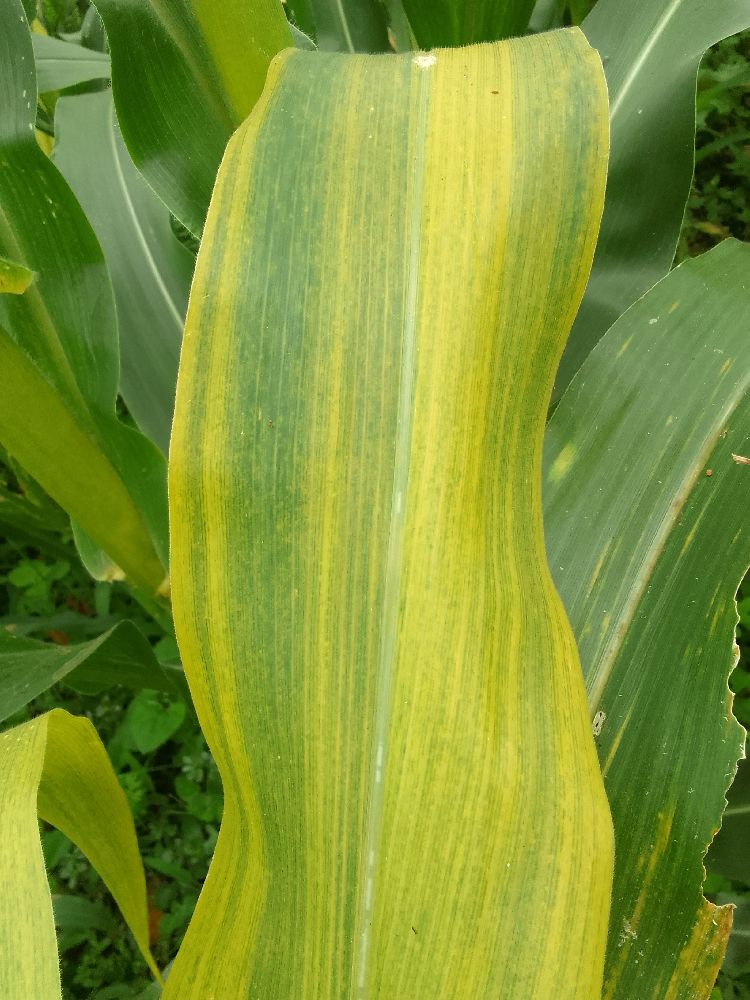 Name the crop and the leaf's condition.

maize, maize lethal necrosis
